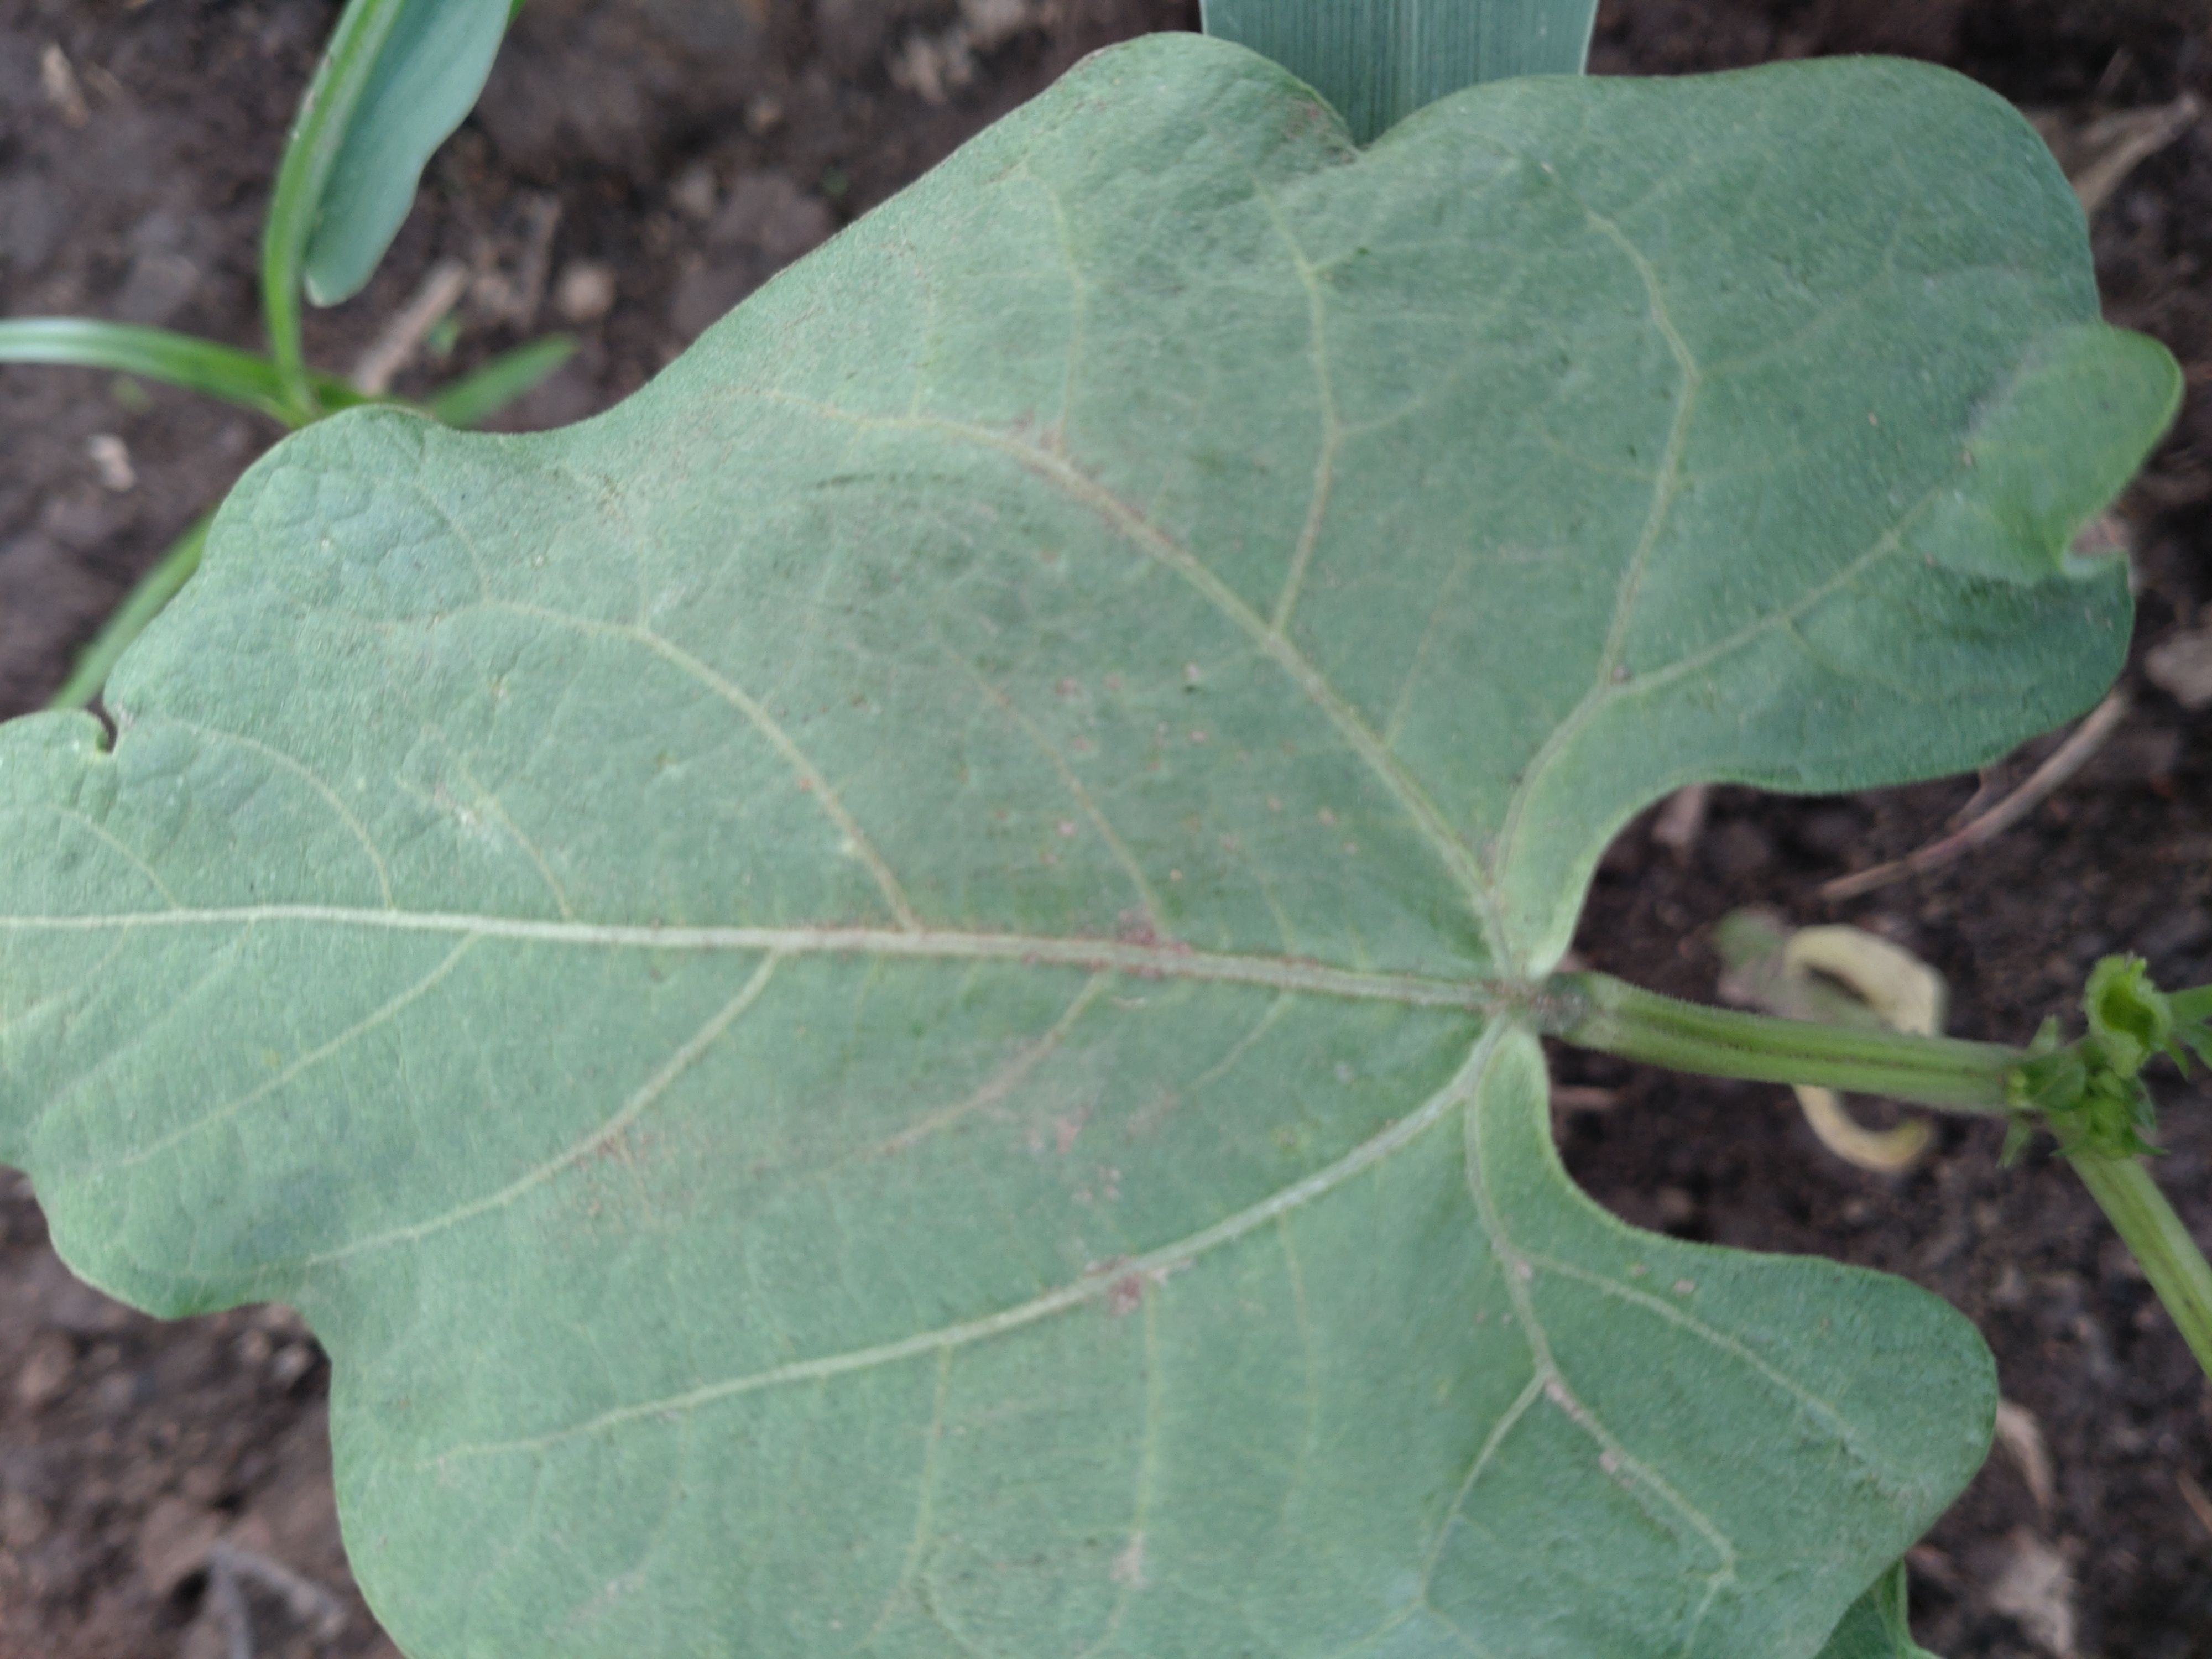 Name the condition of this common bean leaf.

healthy
